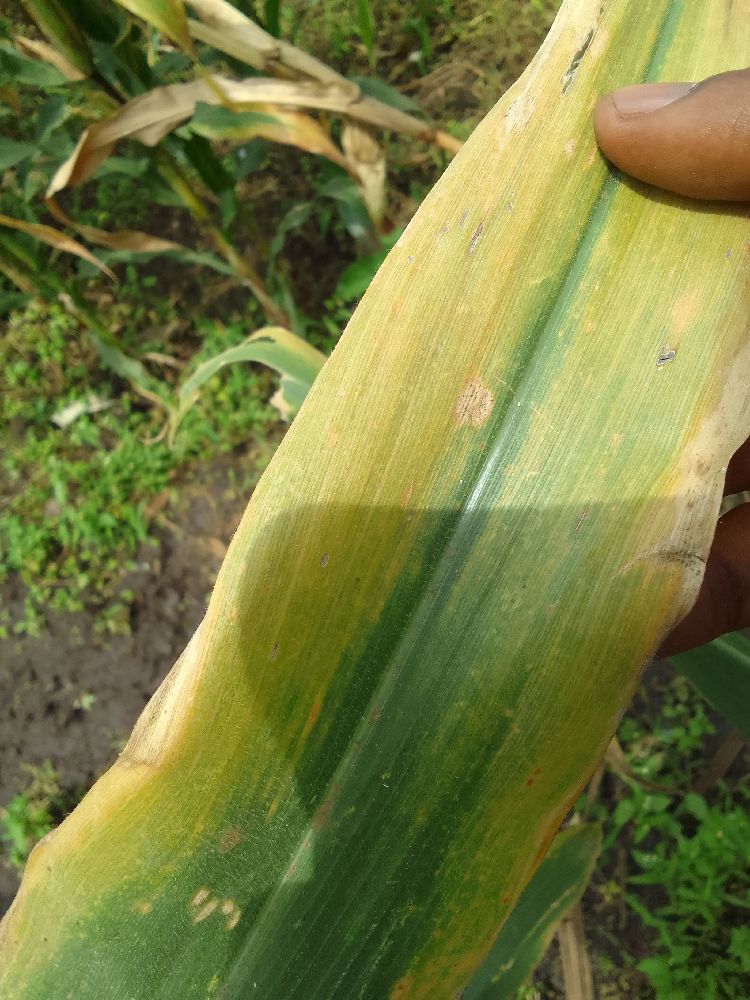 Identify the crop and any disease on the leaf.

maize, maize lethal necrosis
